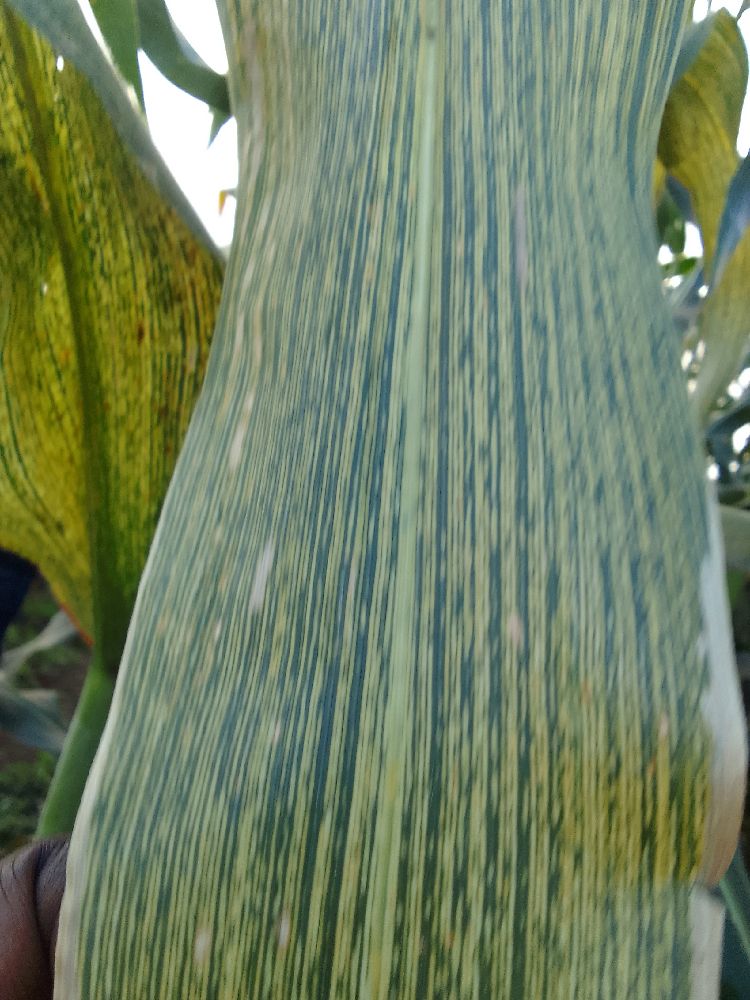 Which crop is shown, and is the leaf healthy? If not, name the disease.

maize, maize streak virus
